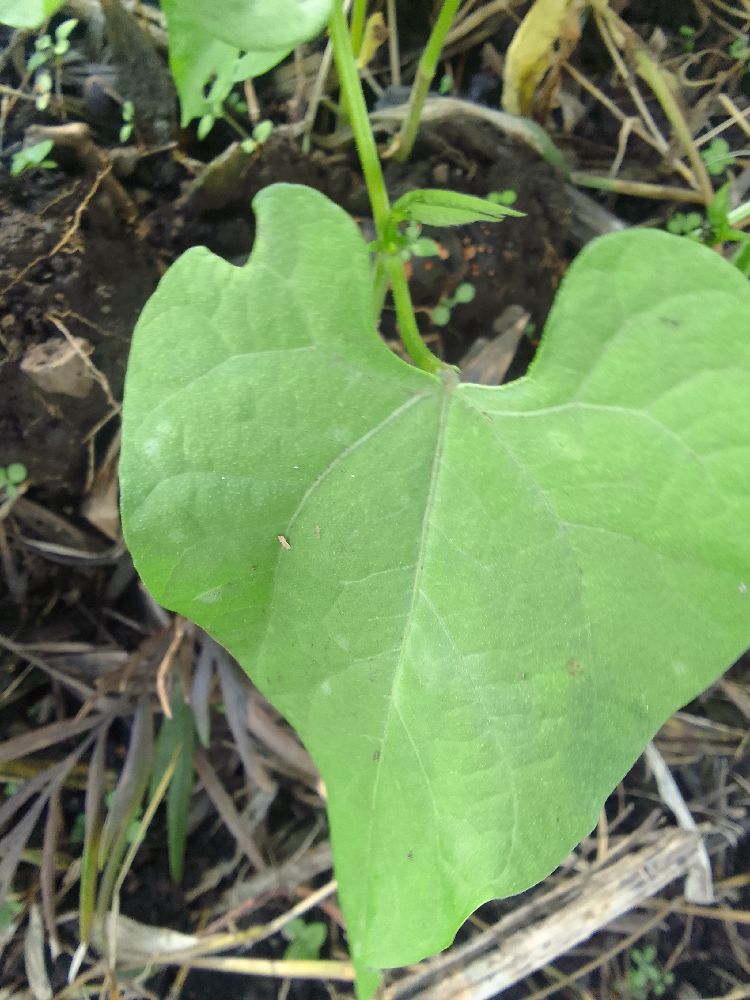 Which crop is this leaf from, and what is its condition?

common bean, healthy
